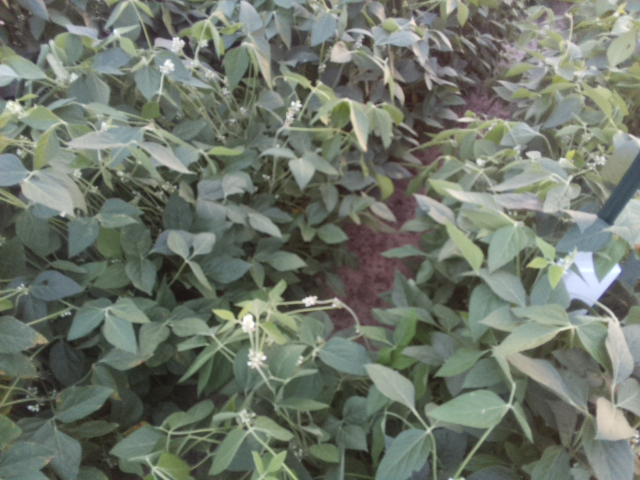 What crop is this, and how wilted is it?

soybean, leaves with no wilting
